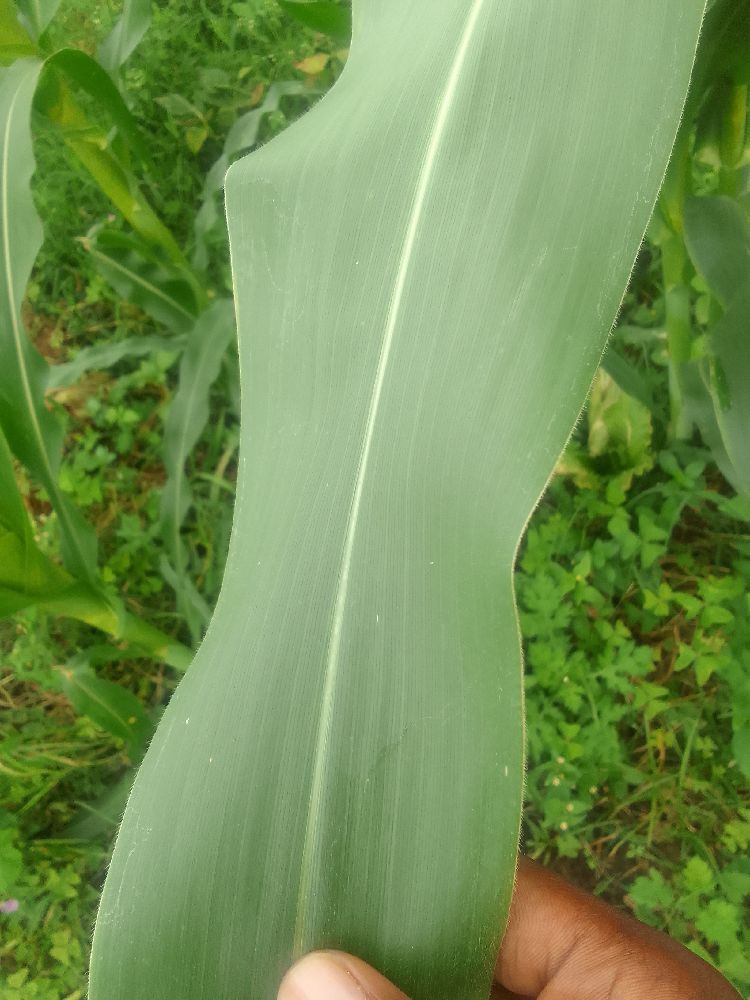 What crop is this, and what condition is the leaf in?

maize, healthy
